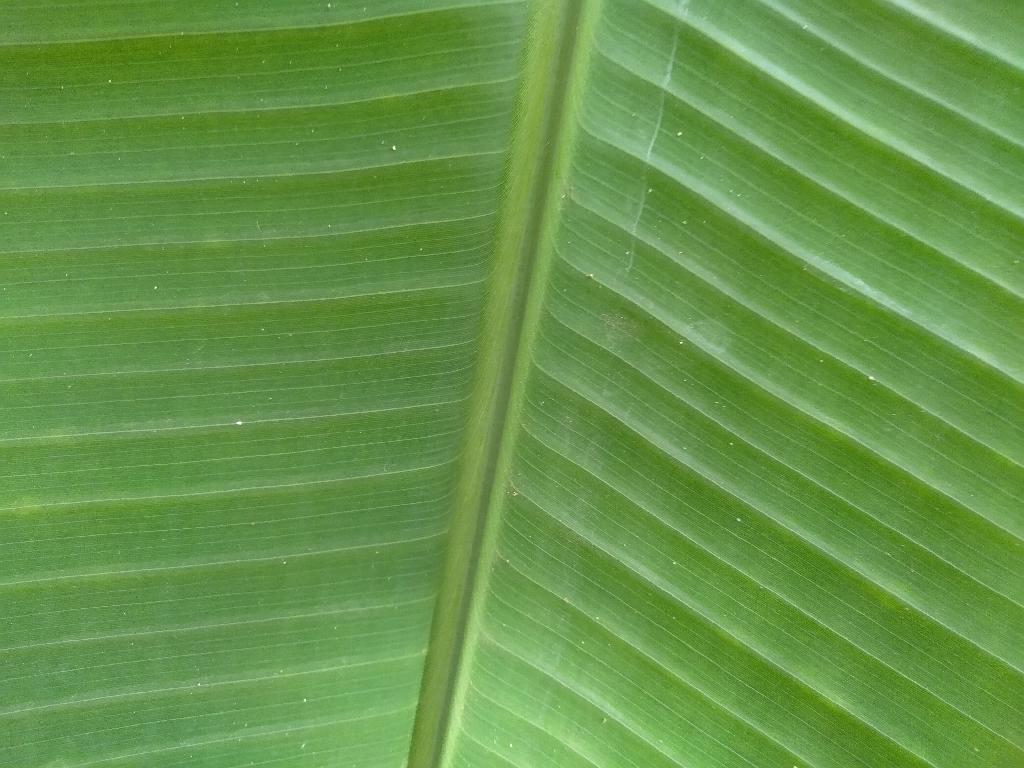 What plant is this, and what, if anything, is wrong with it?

banana, healthy
